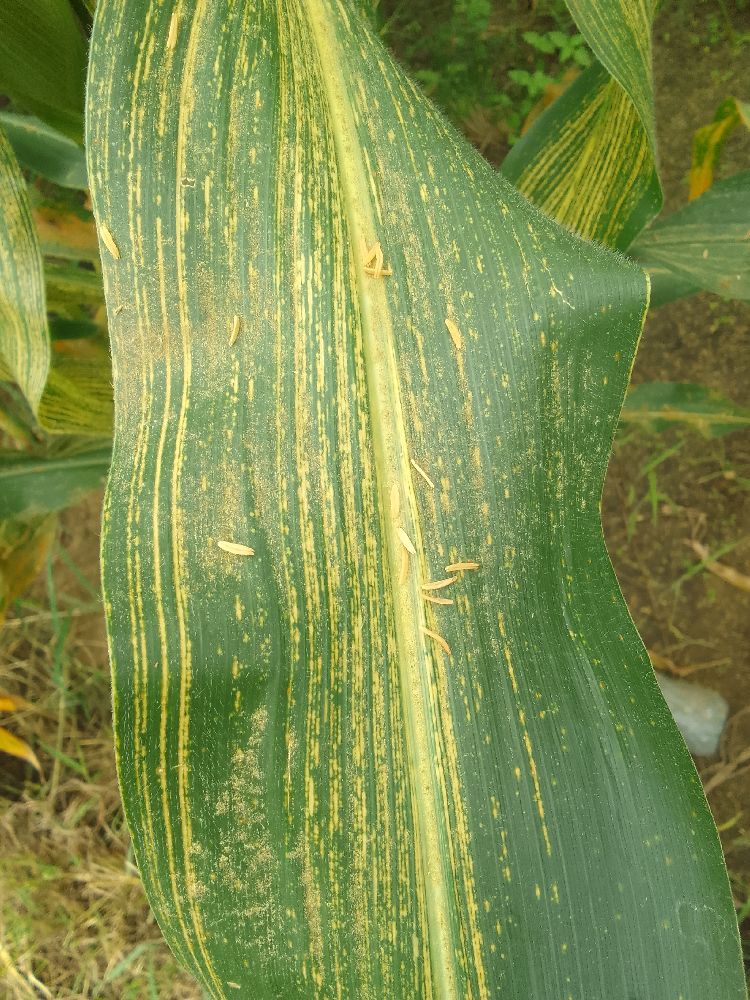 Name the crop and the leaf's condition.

maize, maize streak virus
